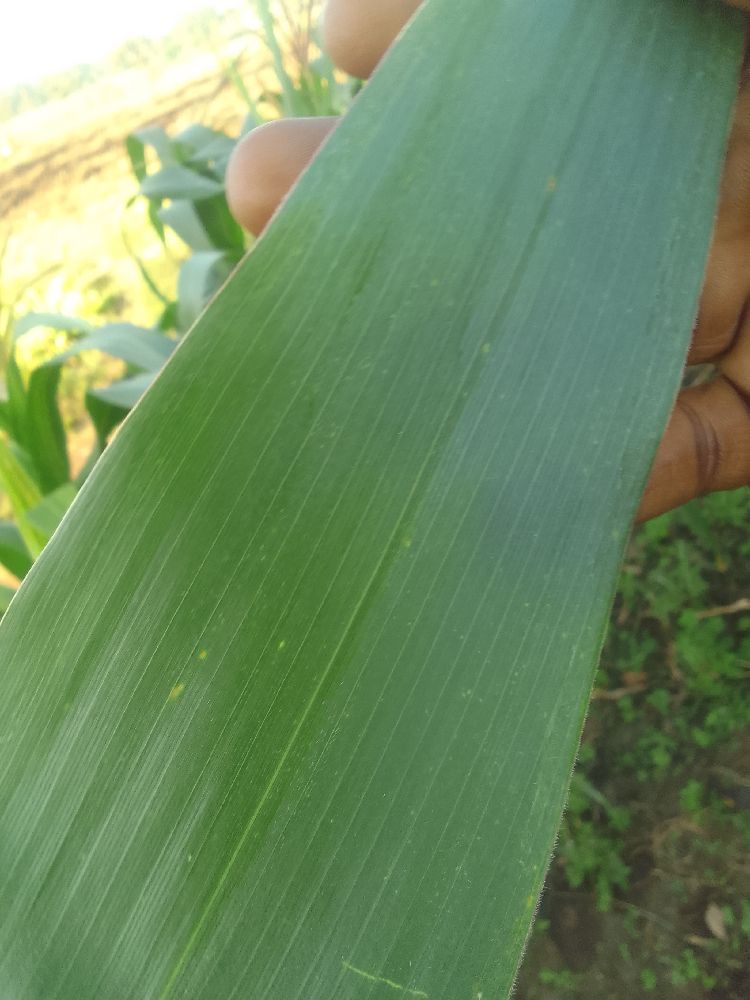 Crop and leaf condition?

maize, healthy
